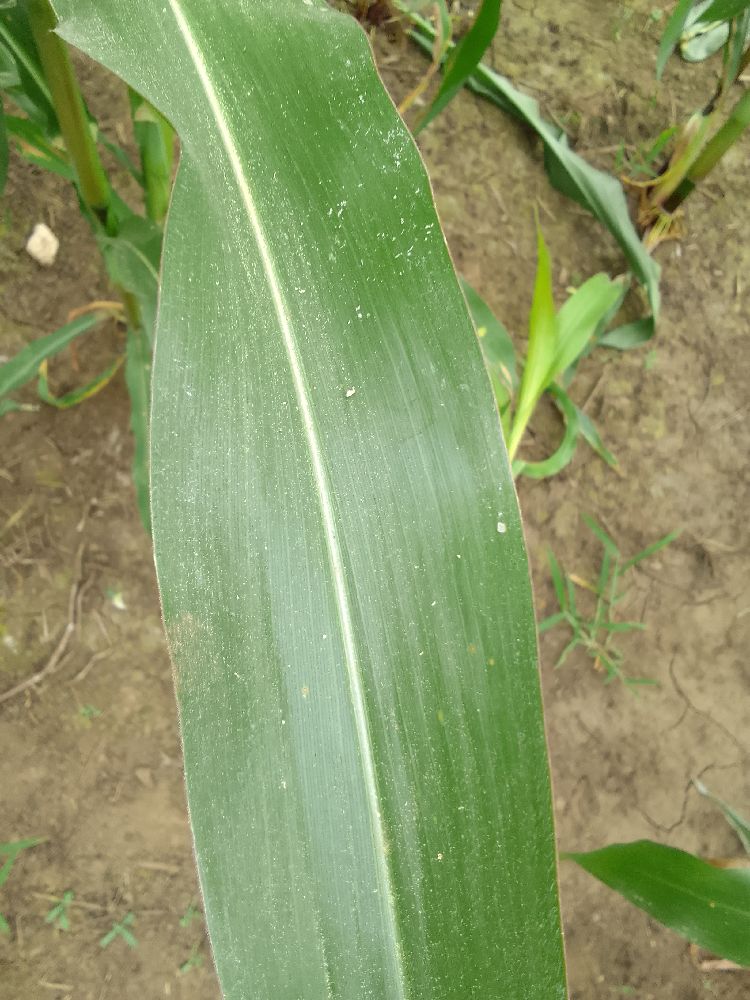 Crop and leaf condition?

maize, healthy
